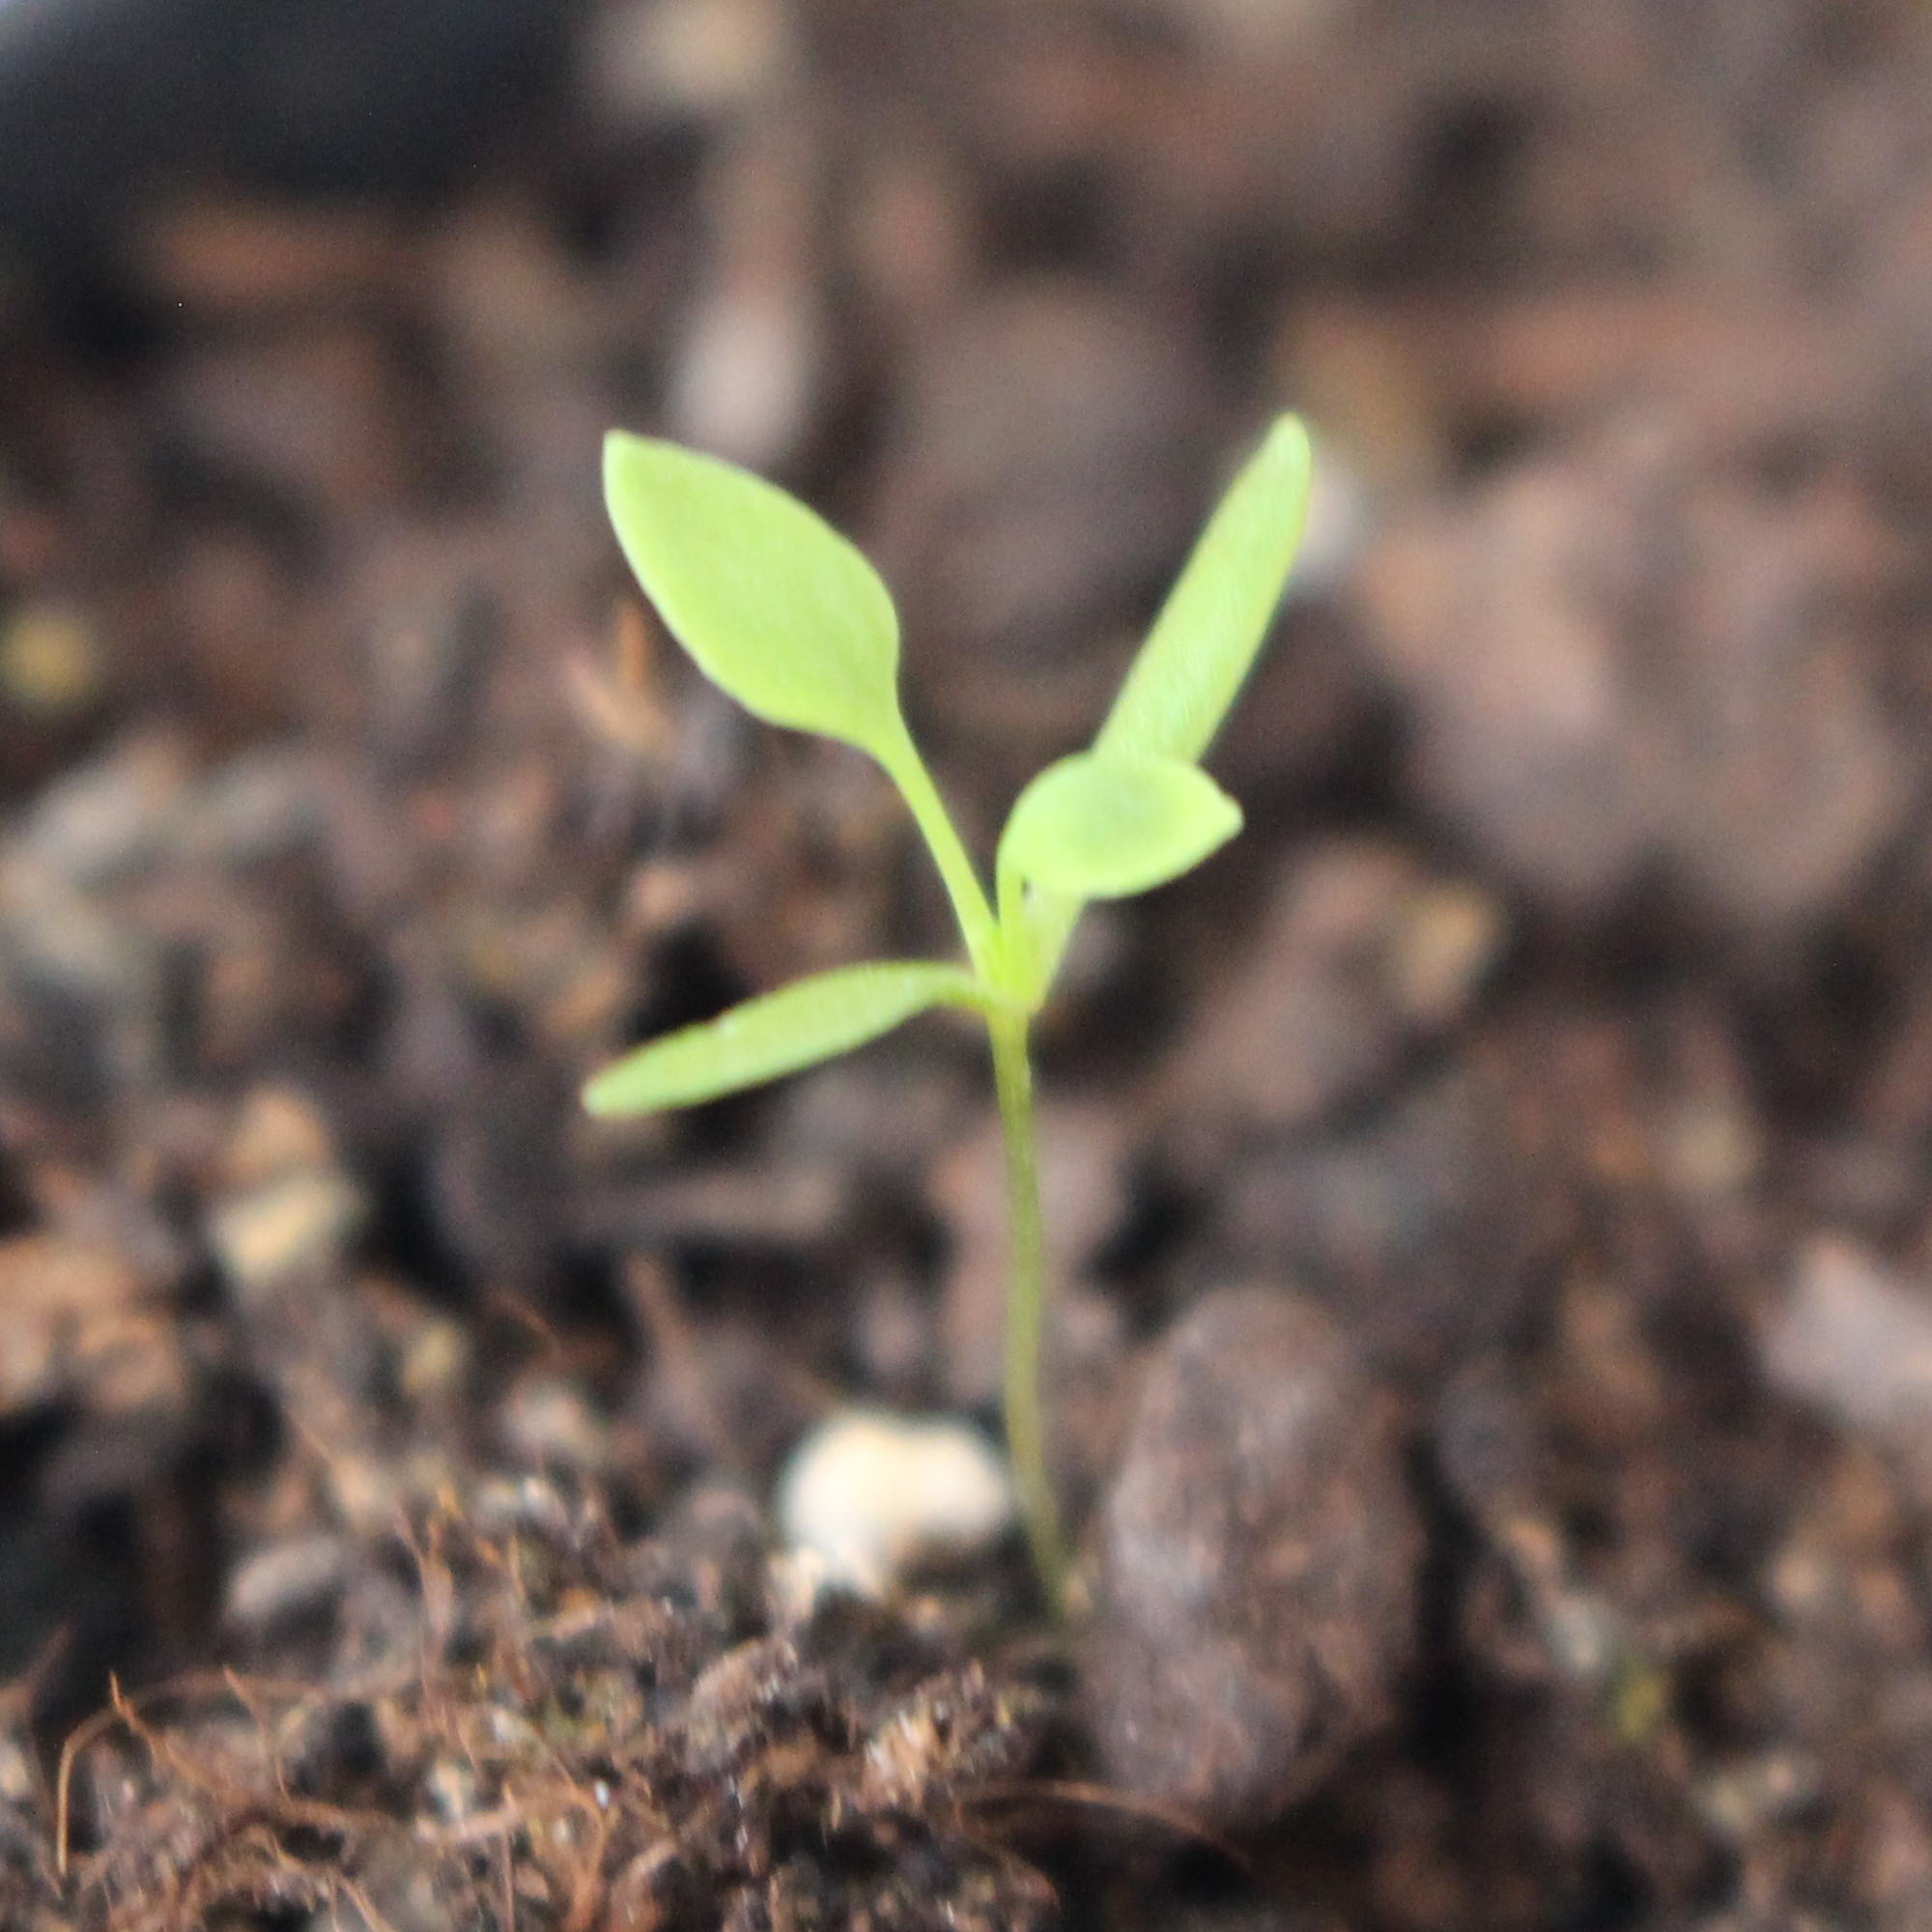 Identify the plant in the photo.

Papaver rhoeas
